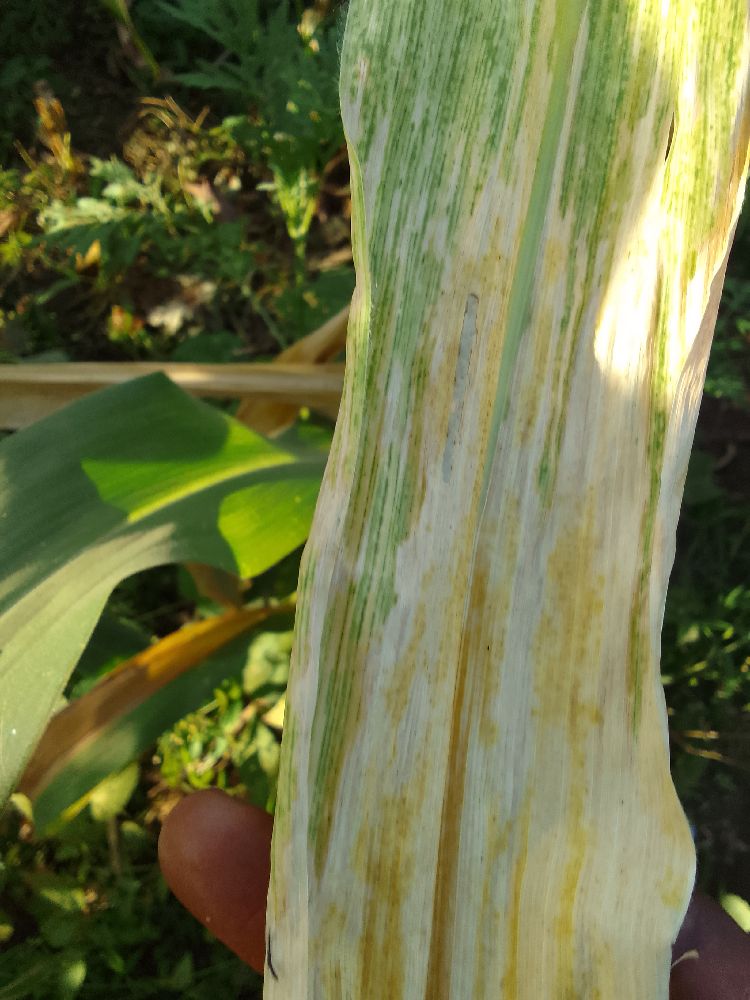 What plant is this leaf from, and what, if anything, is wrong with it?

maize, maize lethal necrosis
